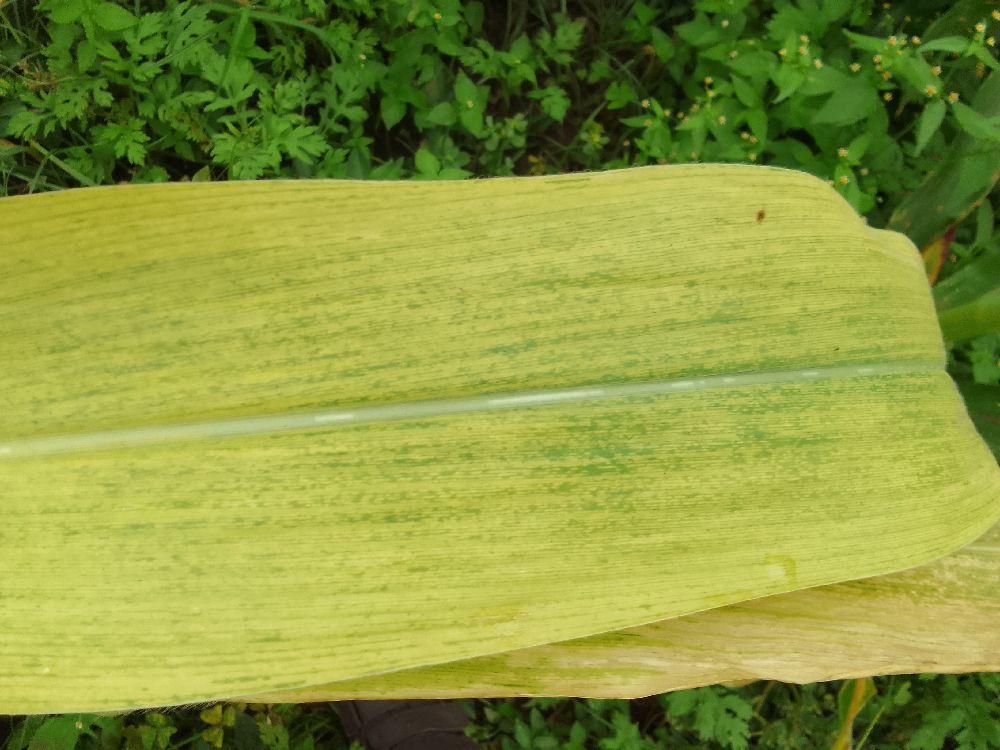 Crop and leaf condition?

maize, maize lethal necrosis
